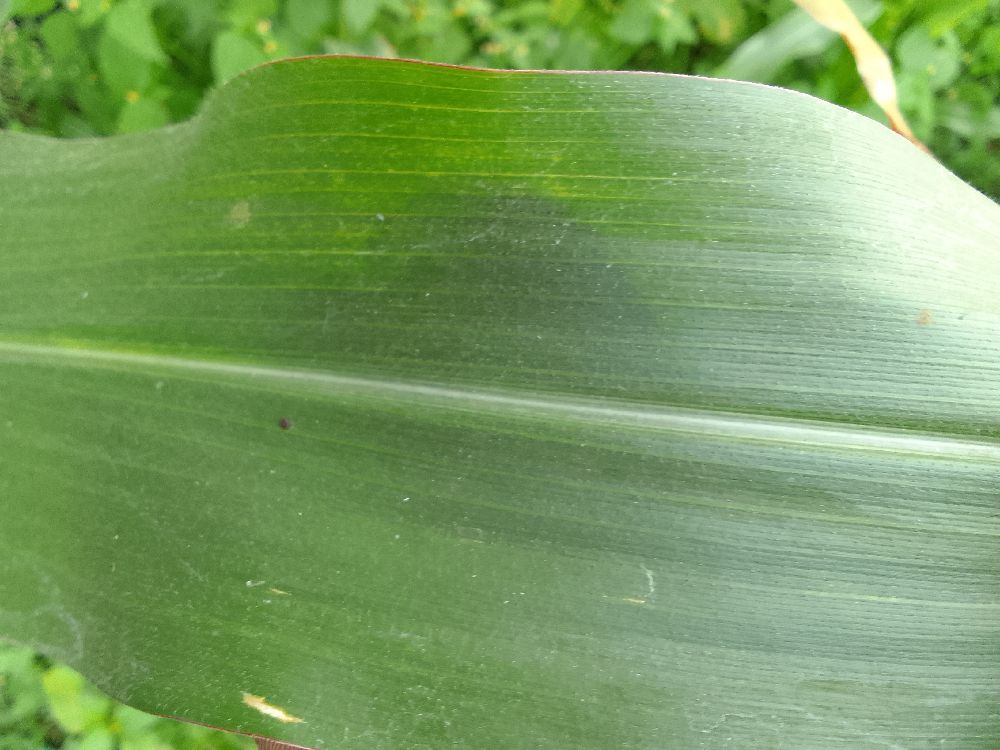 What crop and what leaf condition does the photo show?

maize, healthy
